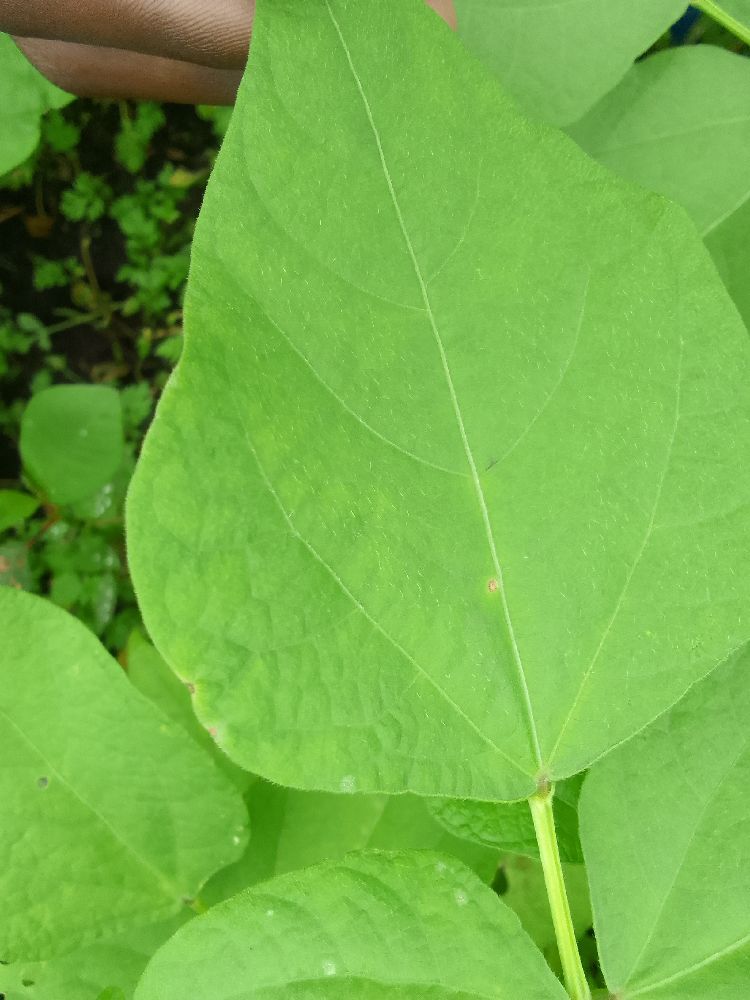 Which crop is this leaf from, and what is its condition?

common bean, healthy
